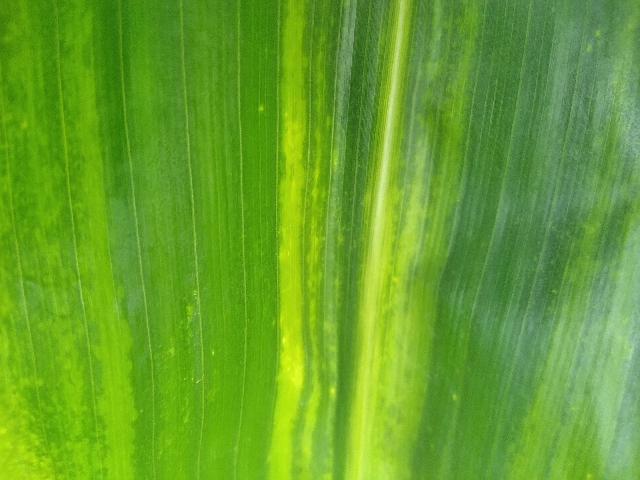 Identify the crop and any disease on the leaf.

maize, maize lethal necrosis
